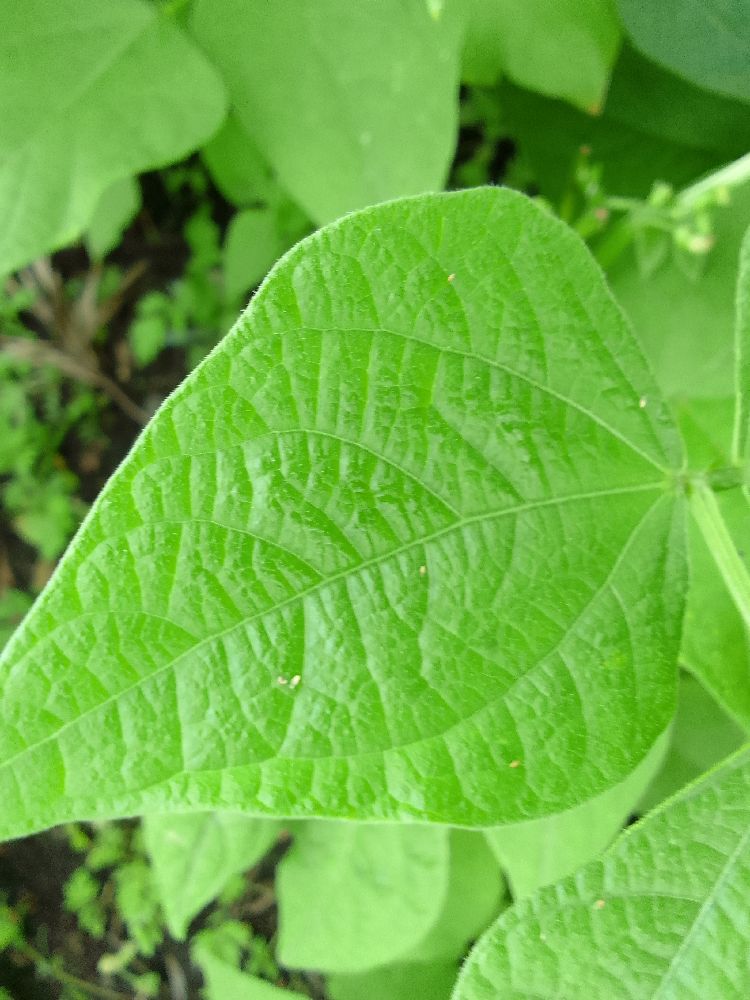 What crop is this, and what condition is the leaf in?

common bean, healthy
